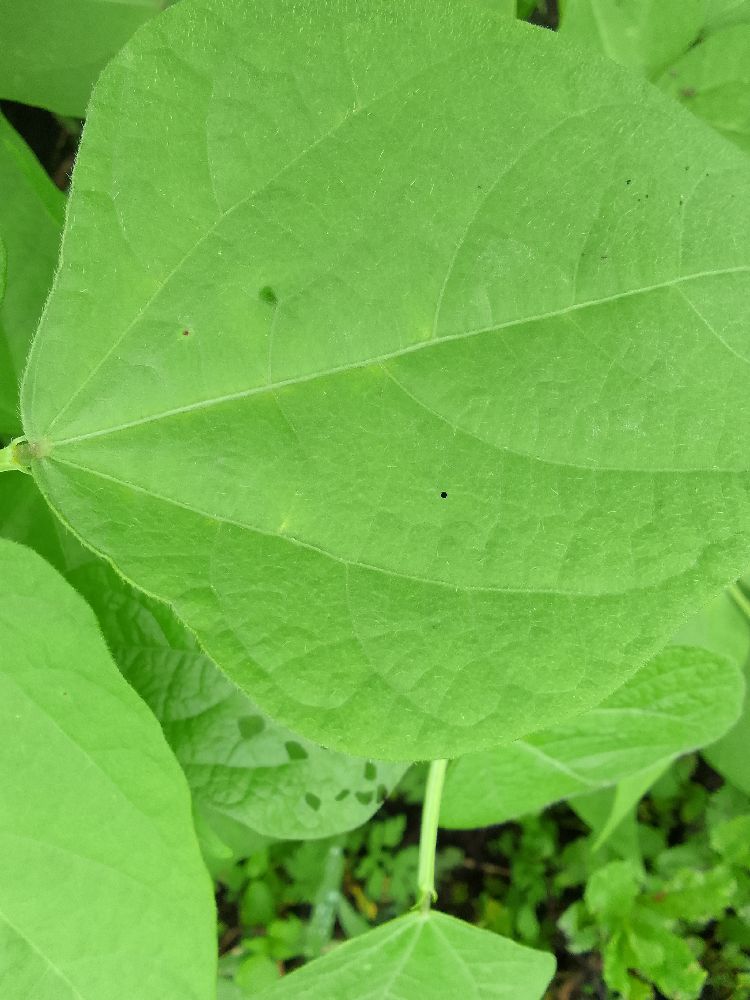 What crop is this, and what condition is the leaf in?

common bean, healthy
